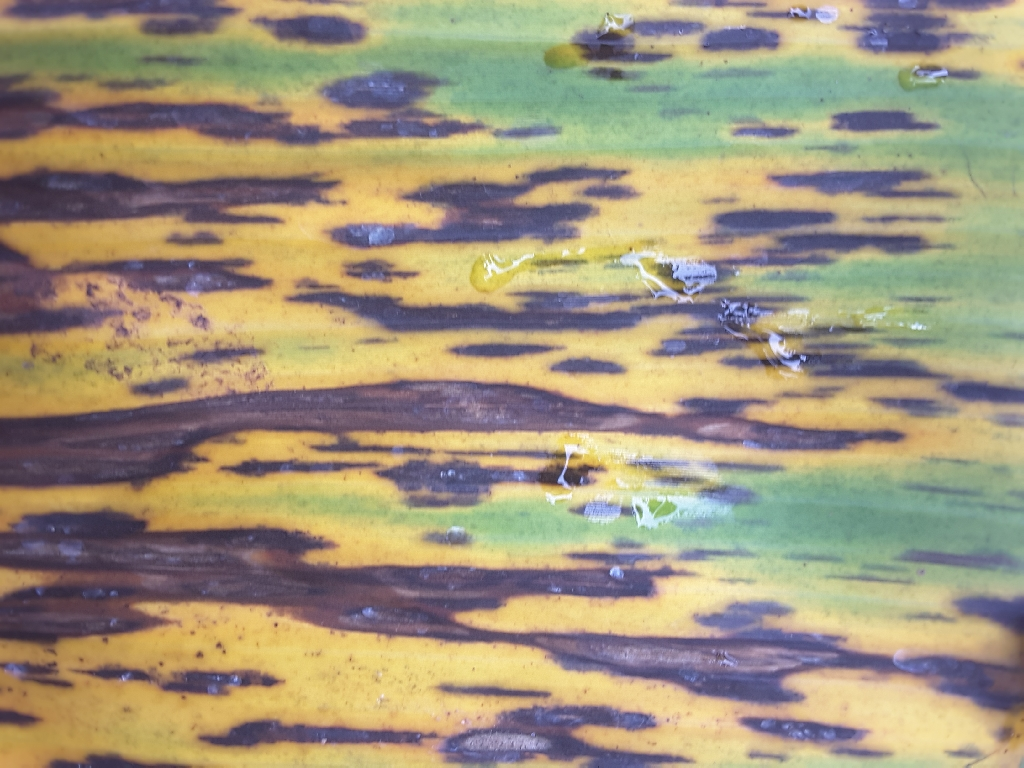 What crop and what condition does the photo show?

banana, black sigatoka
